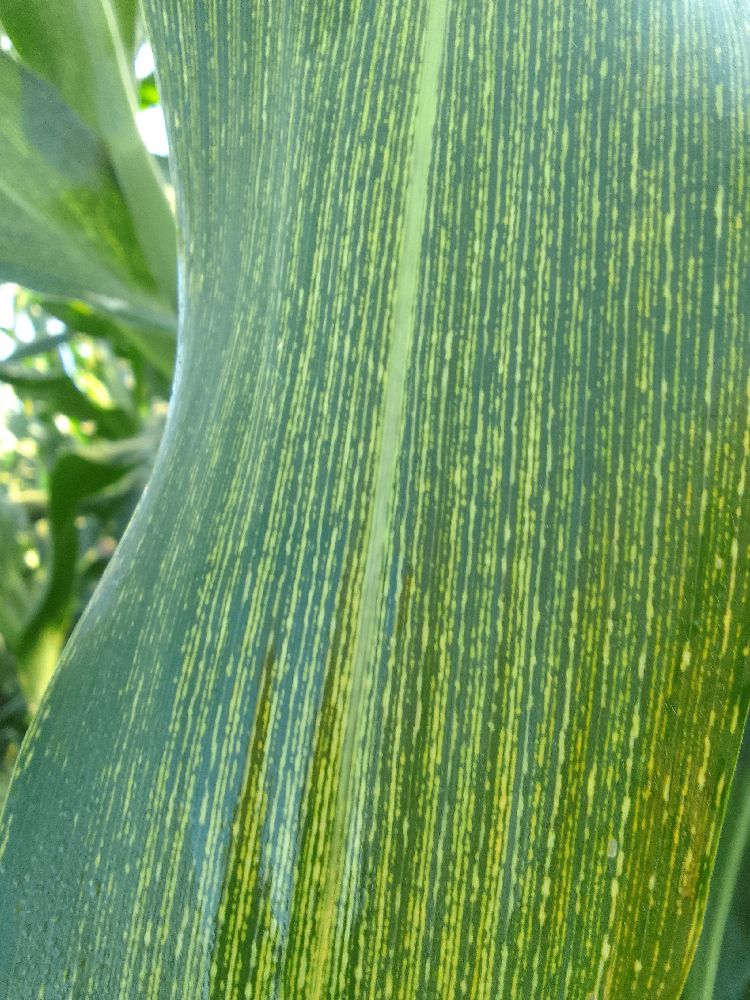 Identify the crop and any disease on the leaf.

maize, maize streak virus
